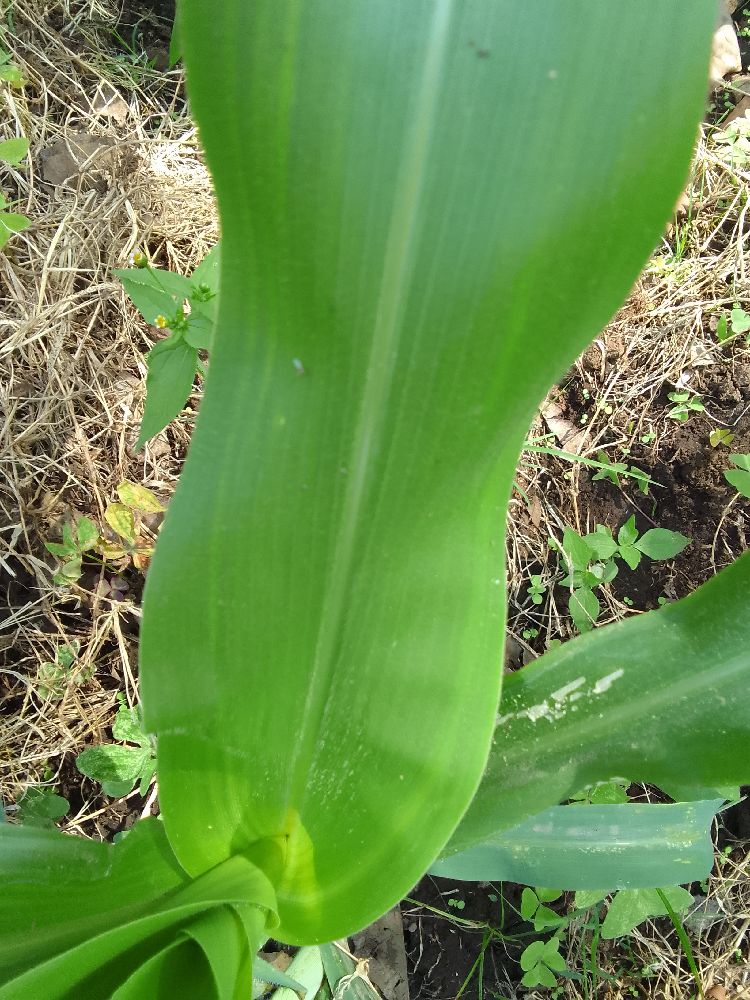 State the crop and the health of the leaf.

maize, healthy
